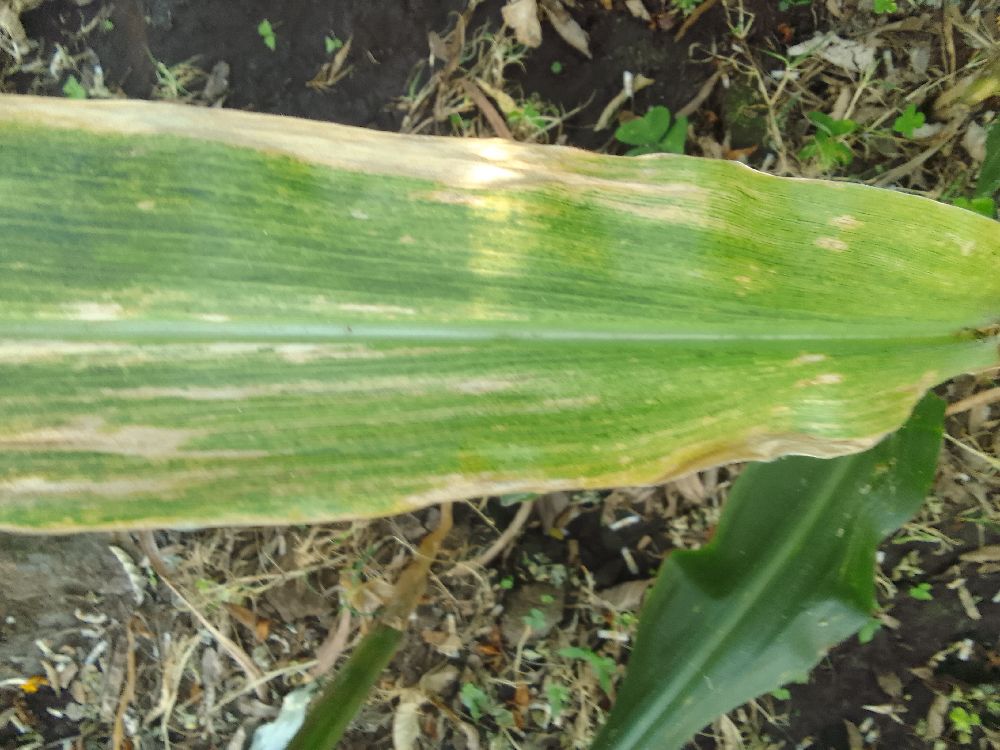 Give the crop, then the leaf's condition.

maize, maize lethal necrosis
